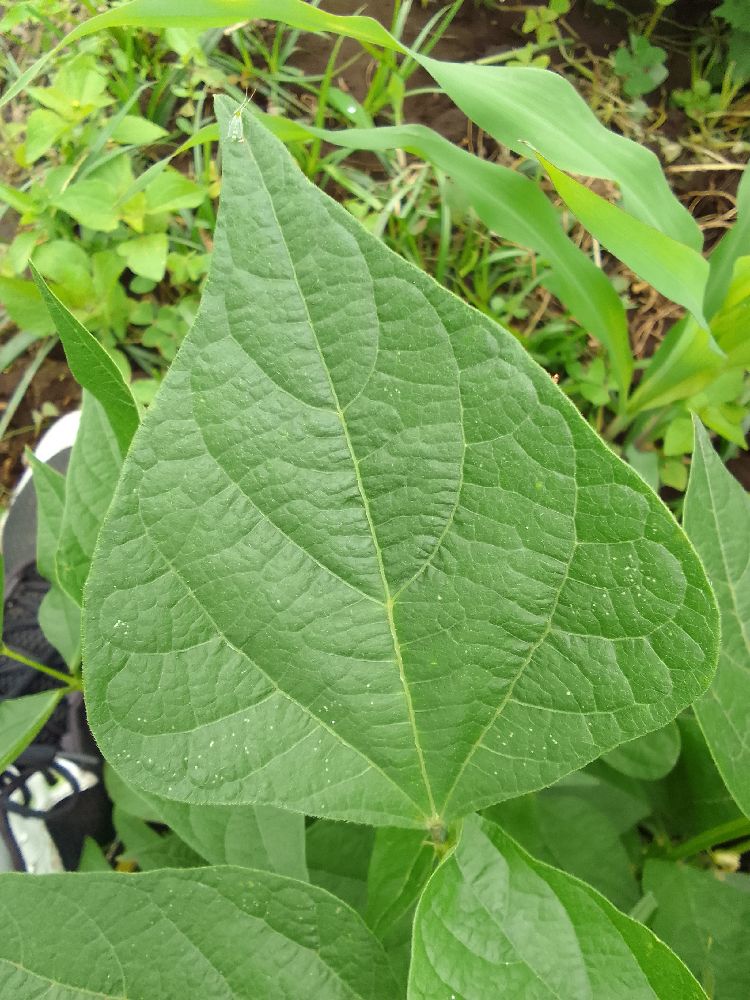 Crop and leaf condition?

common bean, healthy
